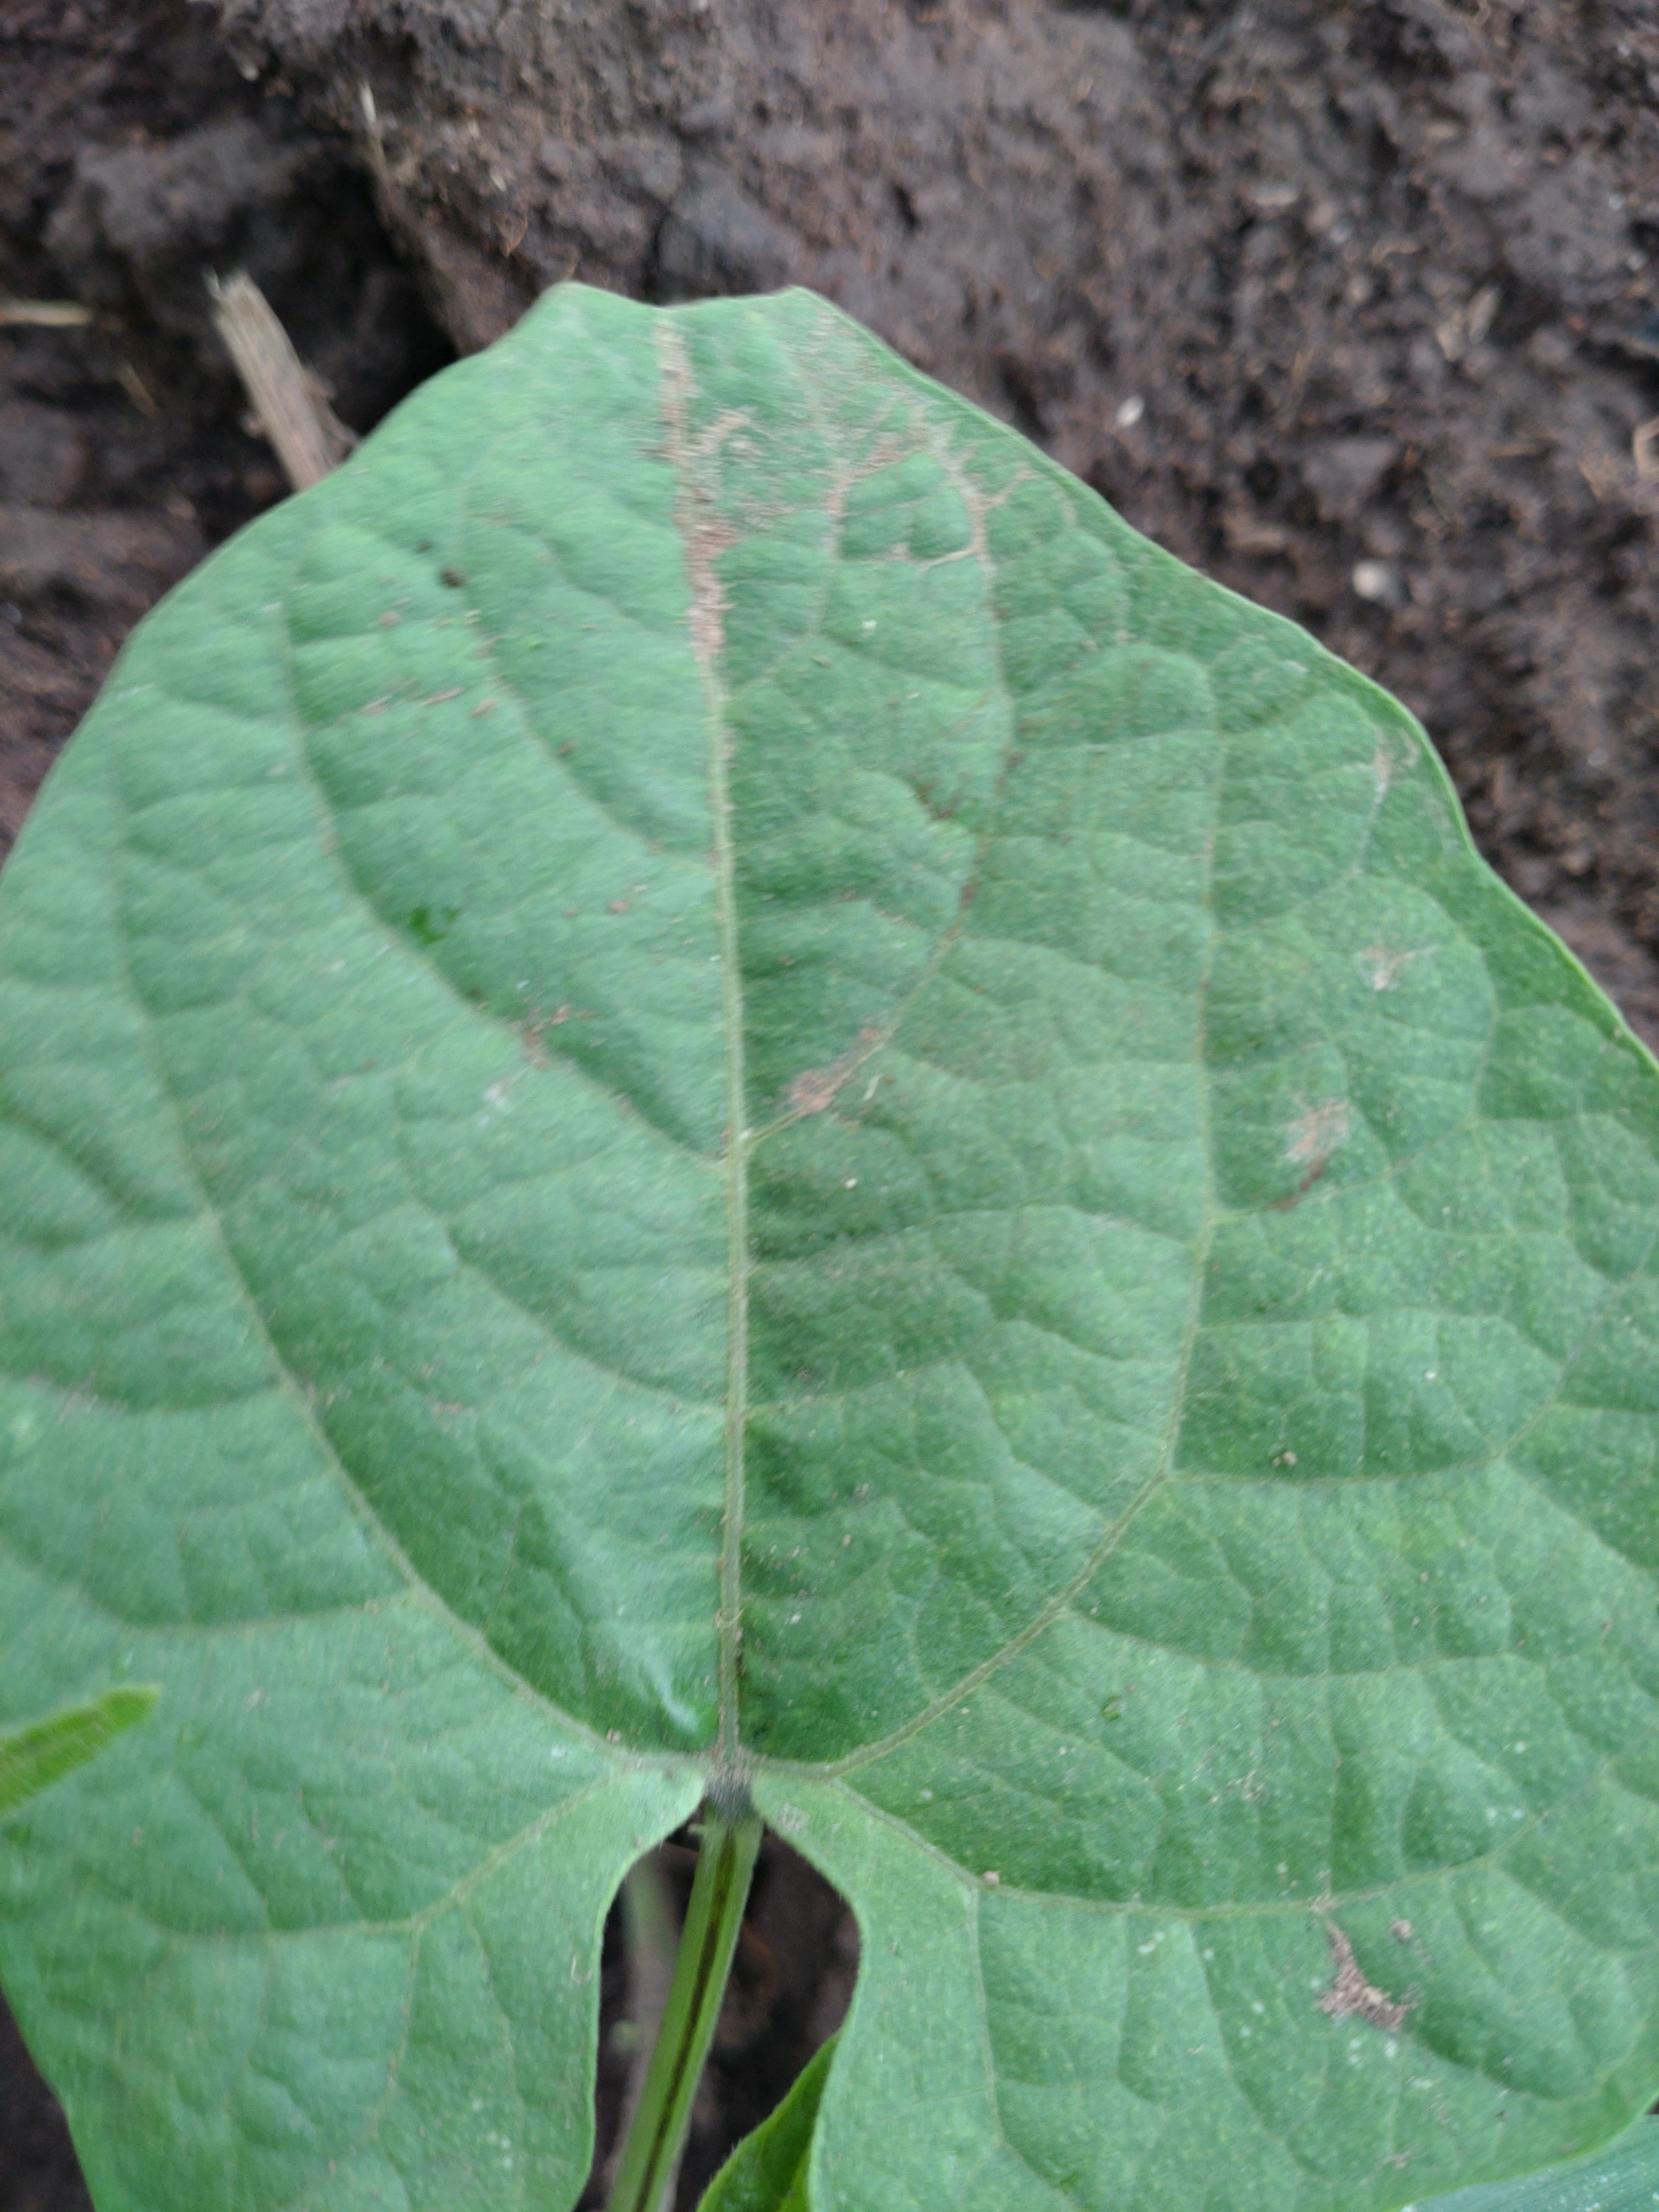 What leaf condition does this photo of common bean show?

healthy
